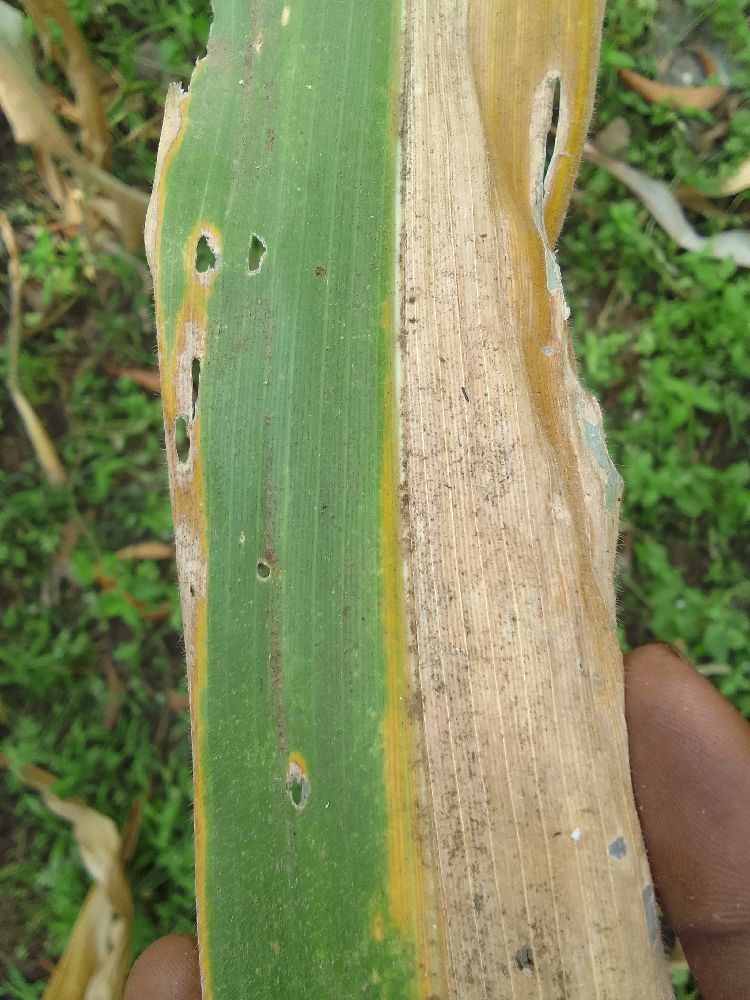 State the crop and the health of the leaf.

maize, maize lethal necrosis
